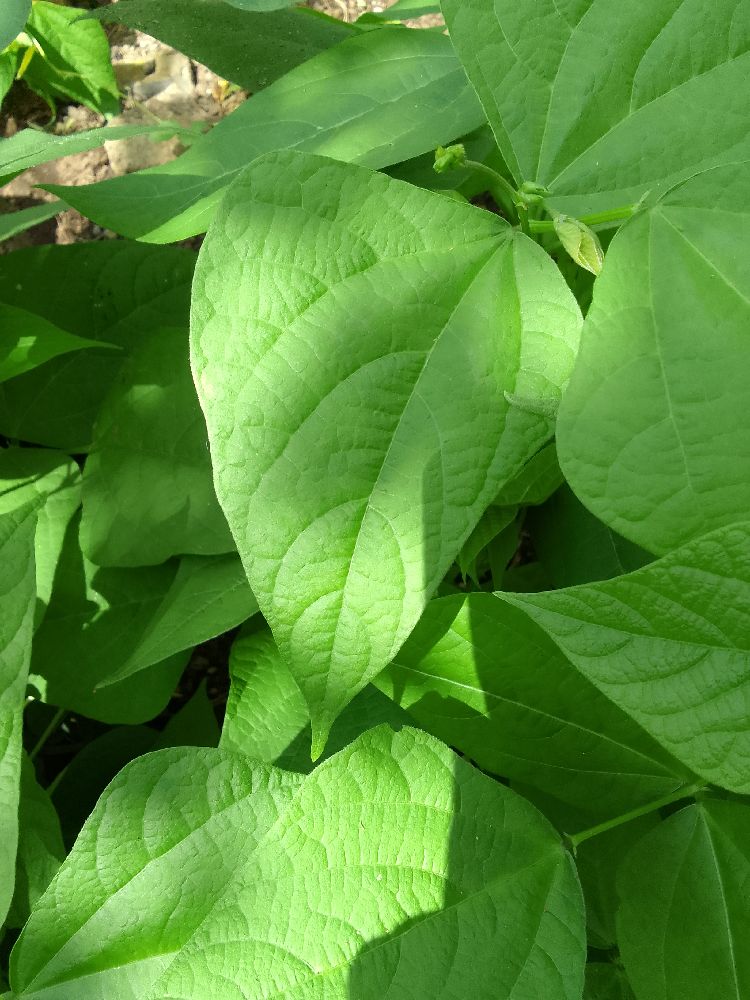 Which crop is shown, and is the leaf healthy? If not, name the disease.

common bean, healthy
